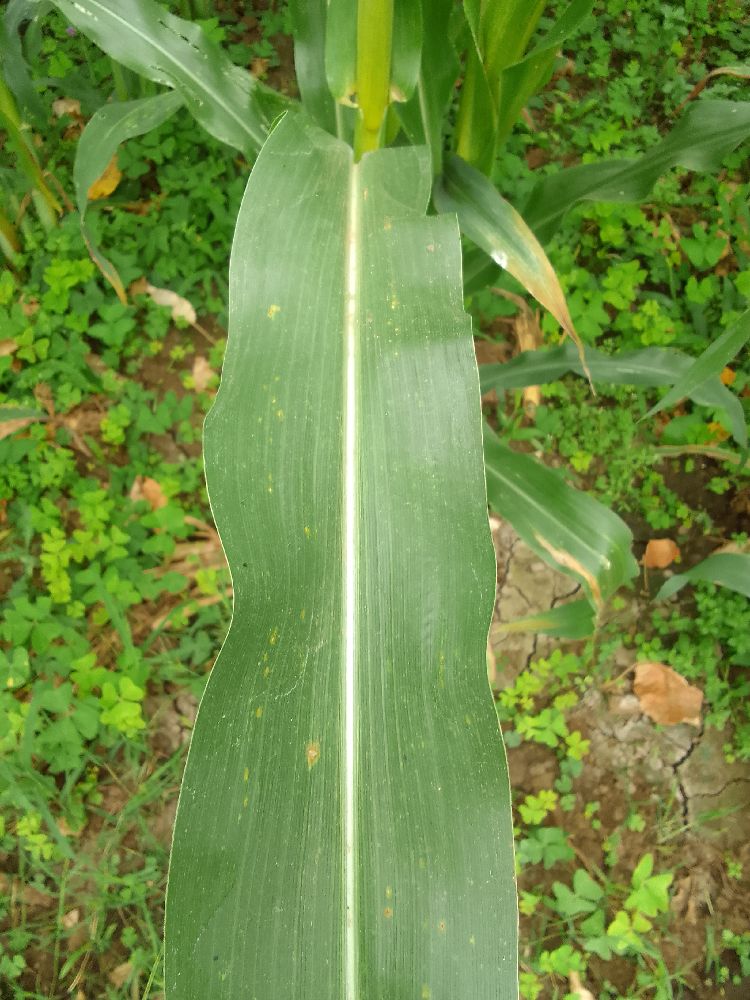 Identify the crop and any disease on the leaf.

maize, healthy
